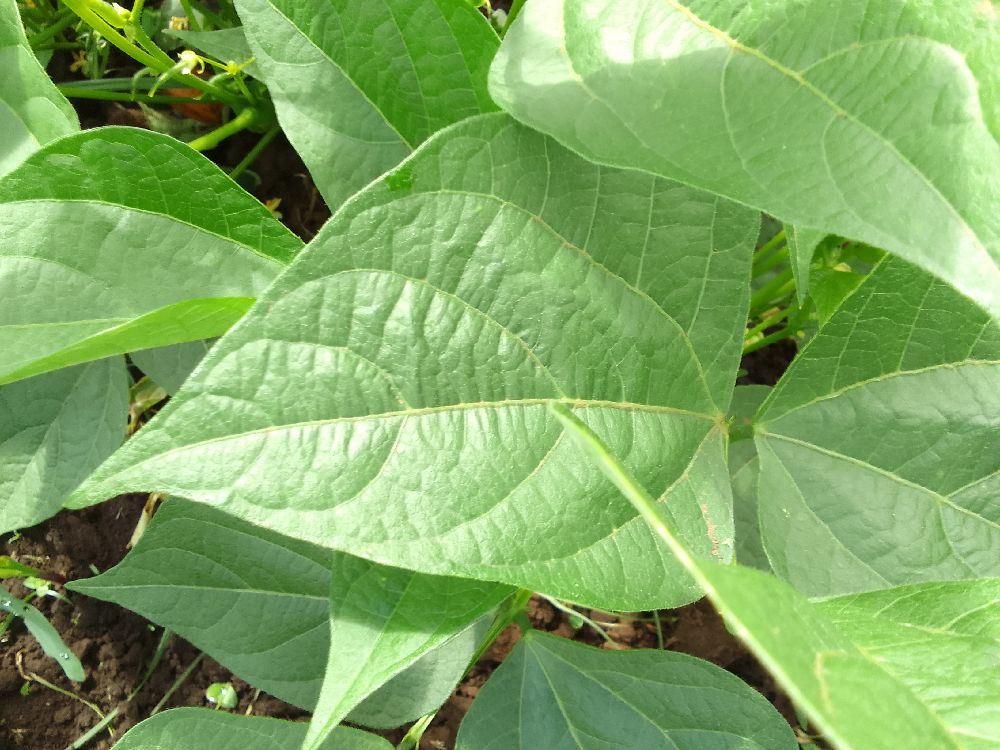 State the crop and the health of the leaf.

common bean, healthy
